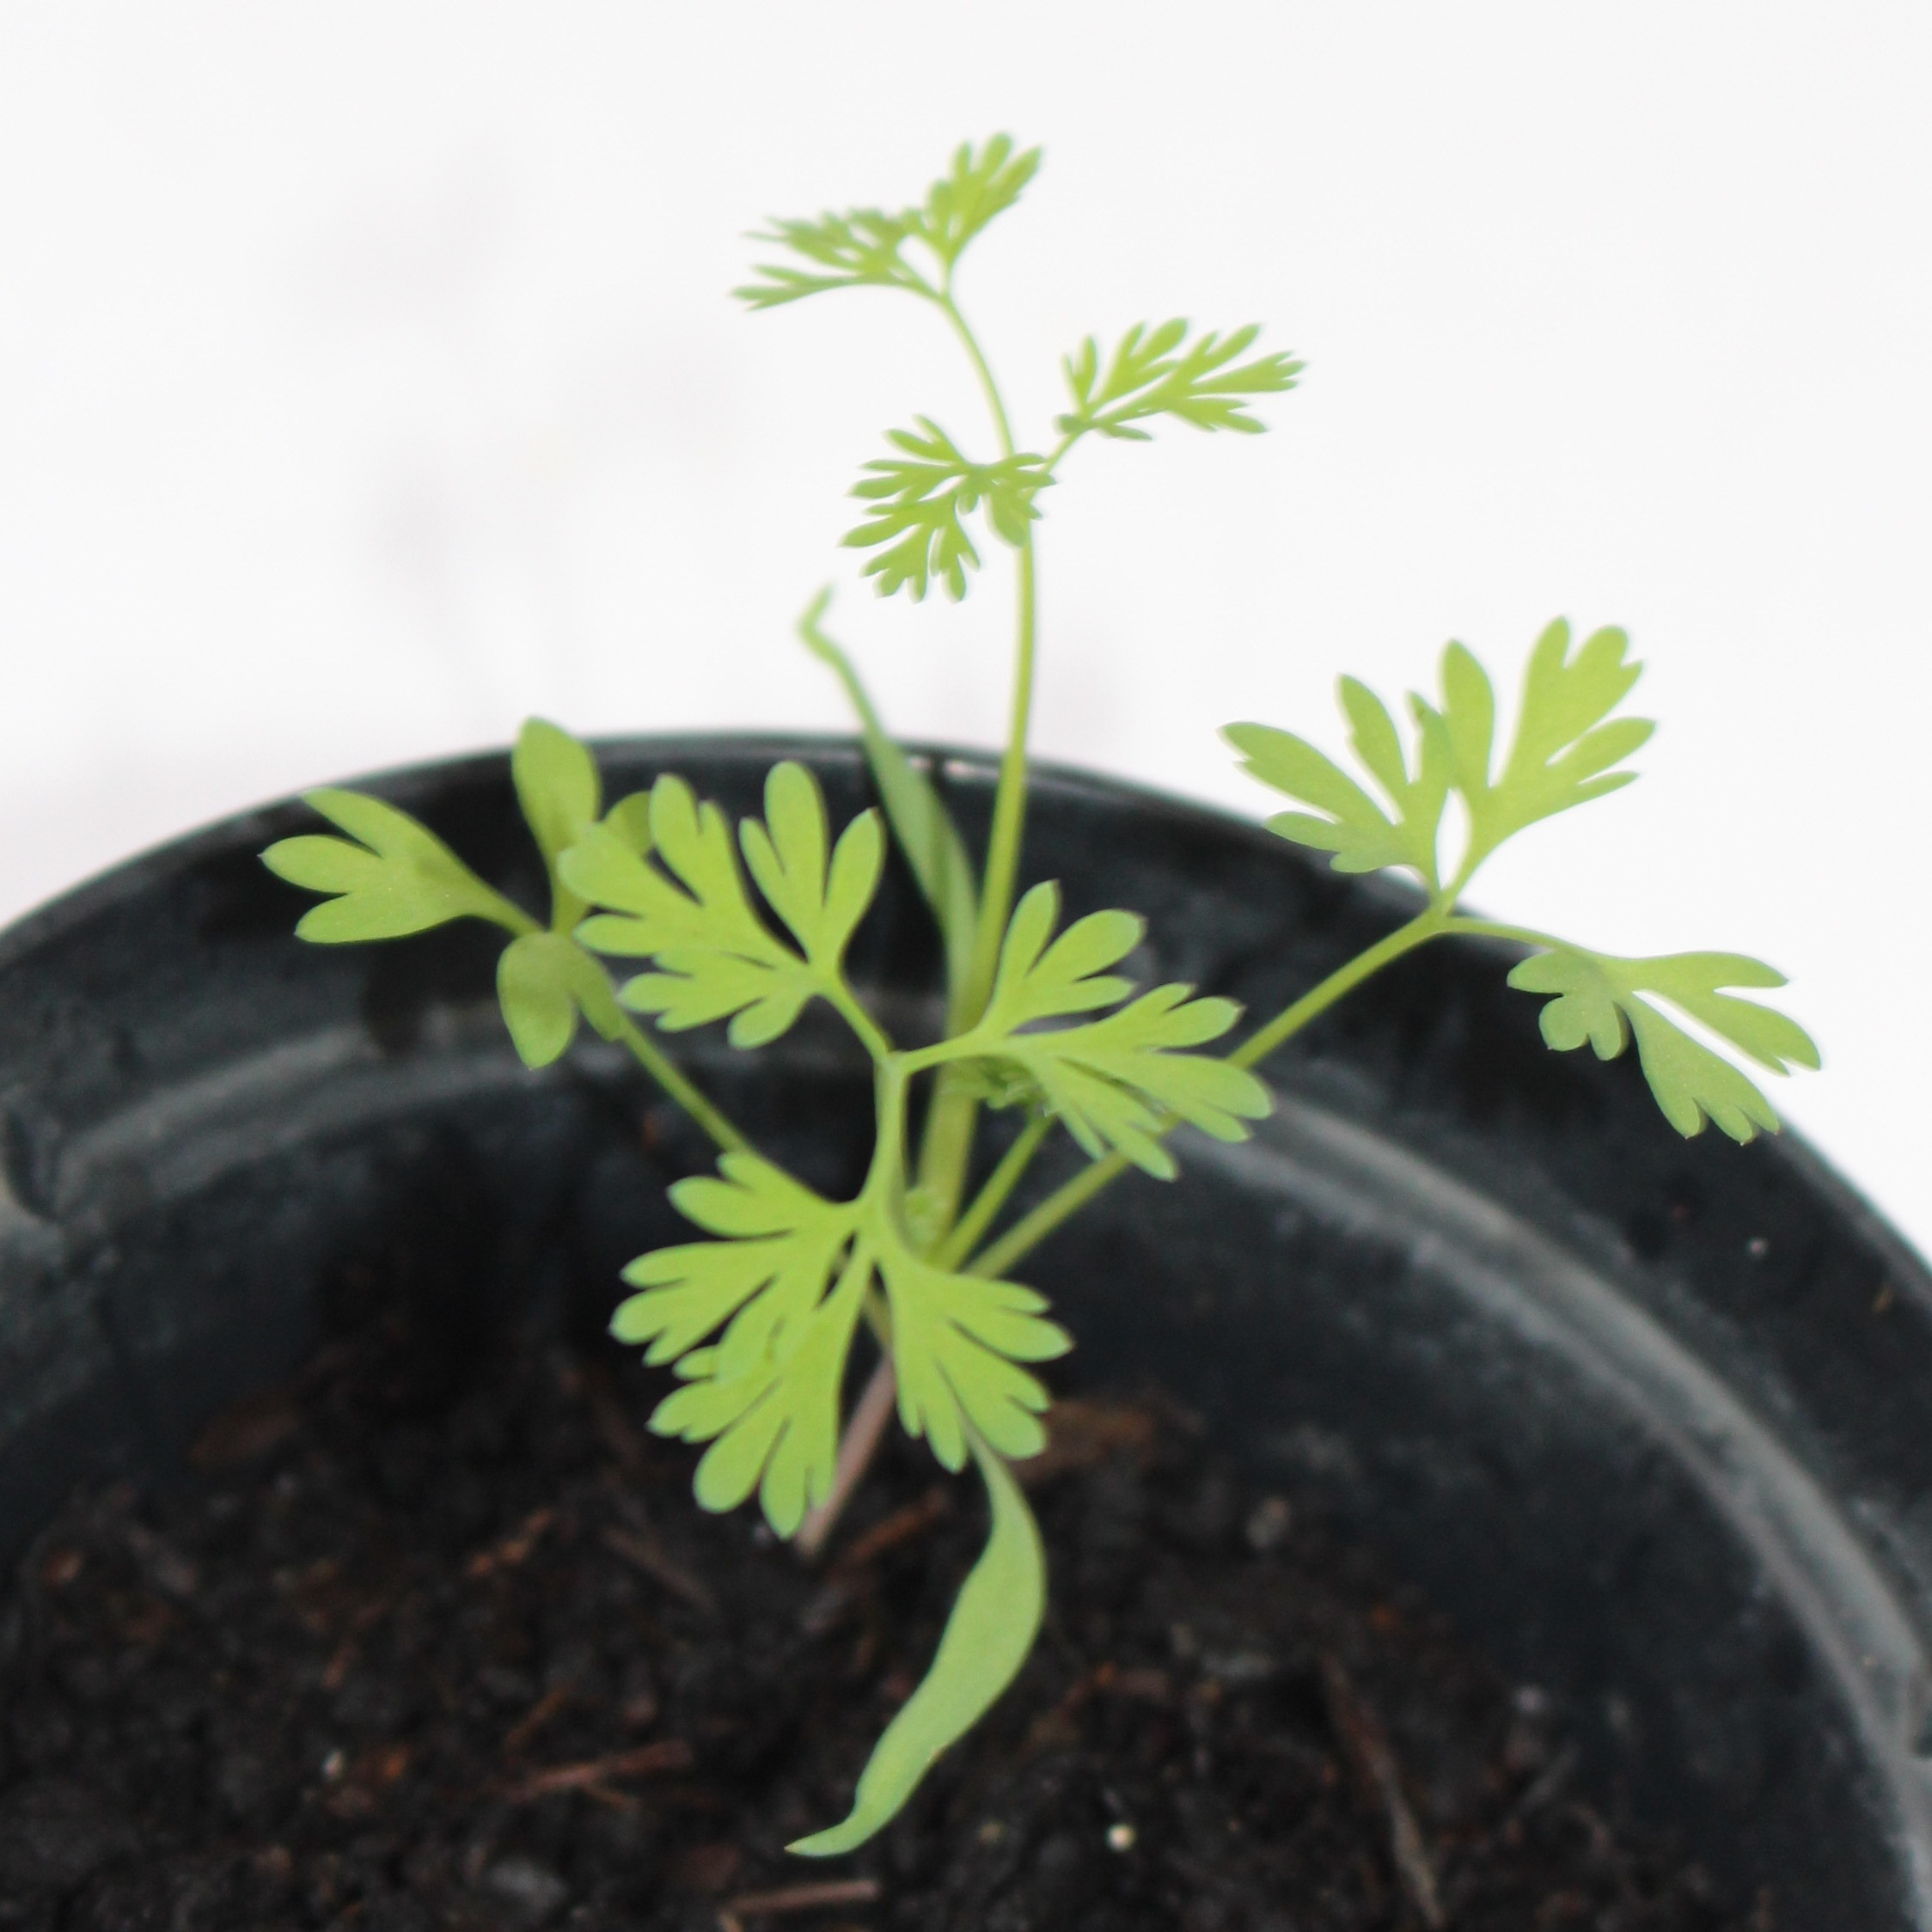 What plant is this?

Fumaria officinalis
